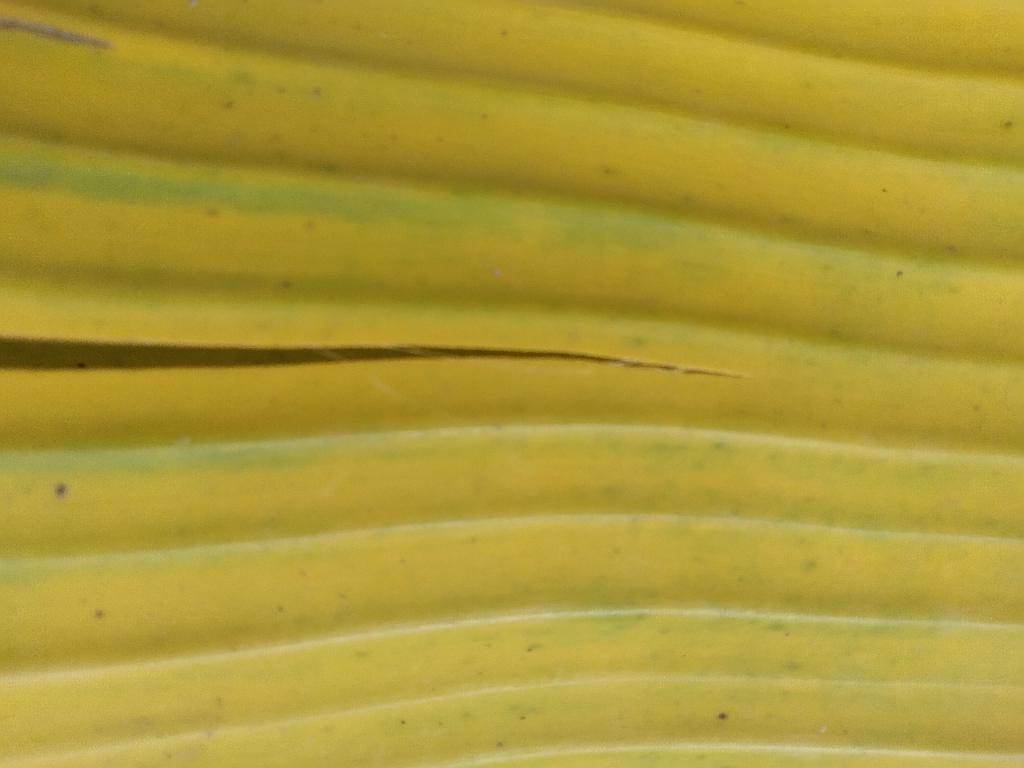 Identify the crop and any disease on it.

banana, fusarium wilt race 1
